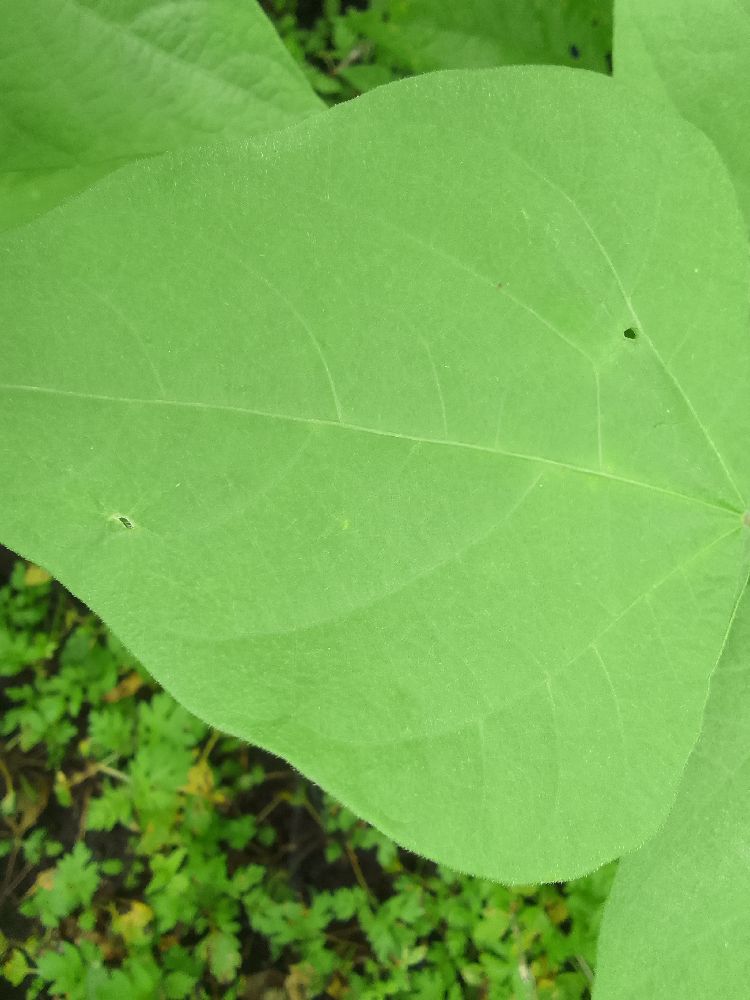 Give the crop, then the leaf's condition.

common bean, healthy
